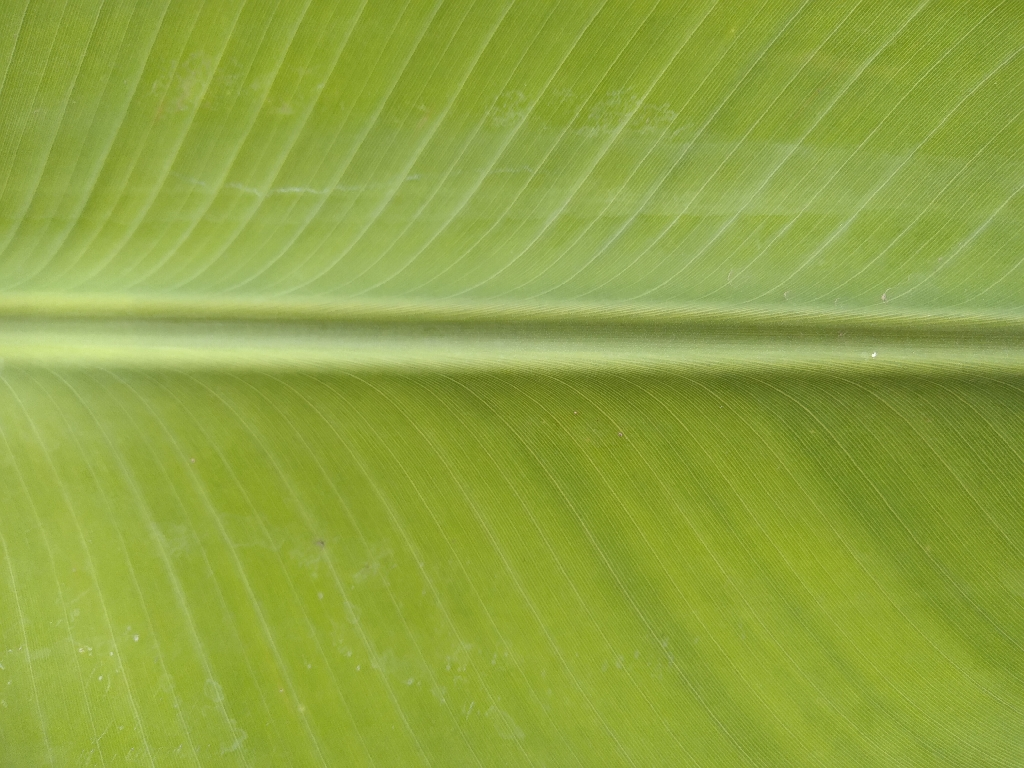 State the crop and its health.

banana, healthy
